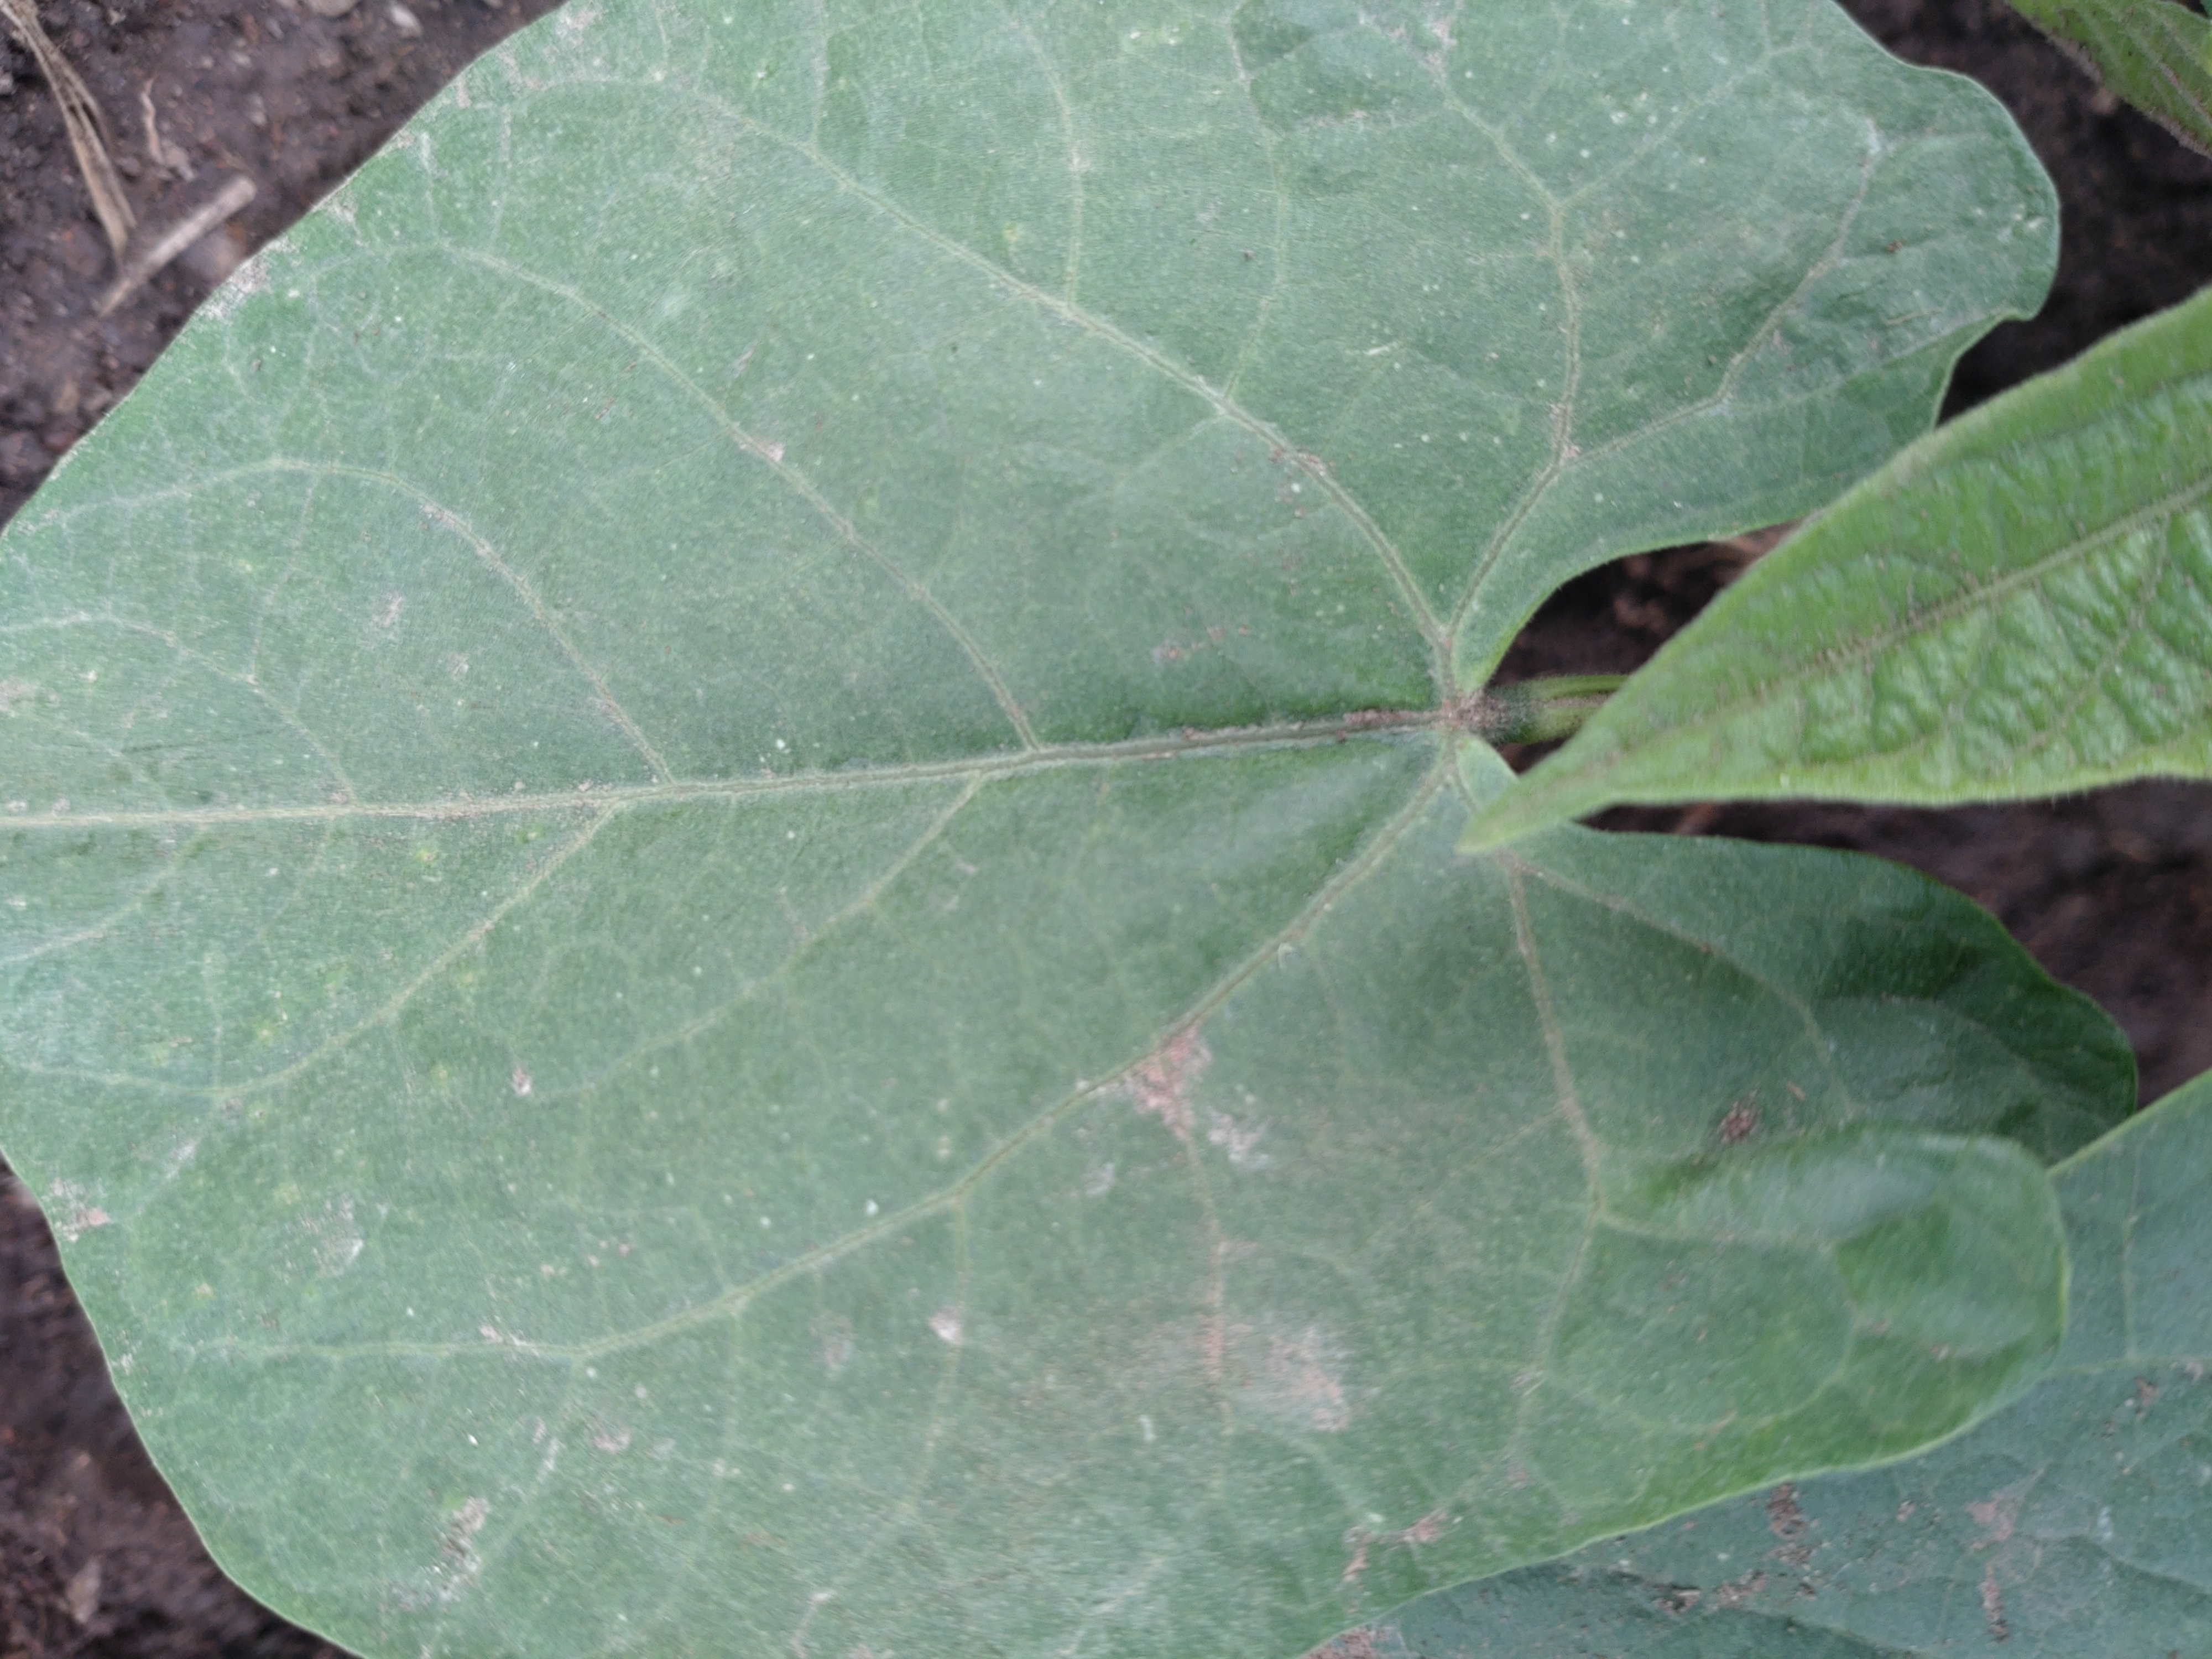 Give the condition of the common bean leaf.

healthy
